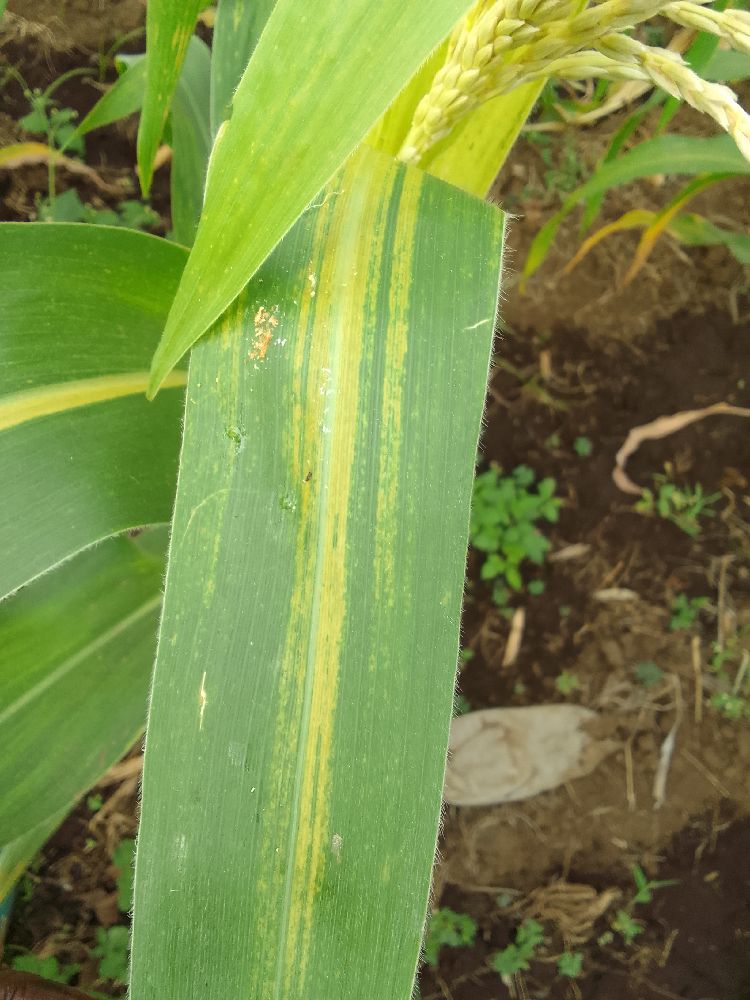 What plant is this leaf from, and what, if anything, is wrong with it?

maize, maize lethal necrosis
